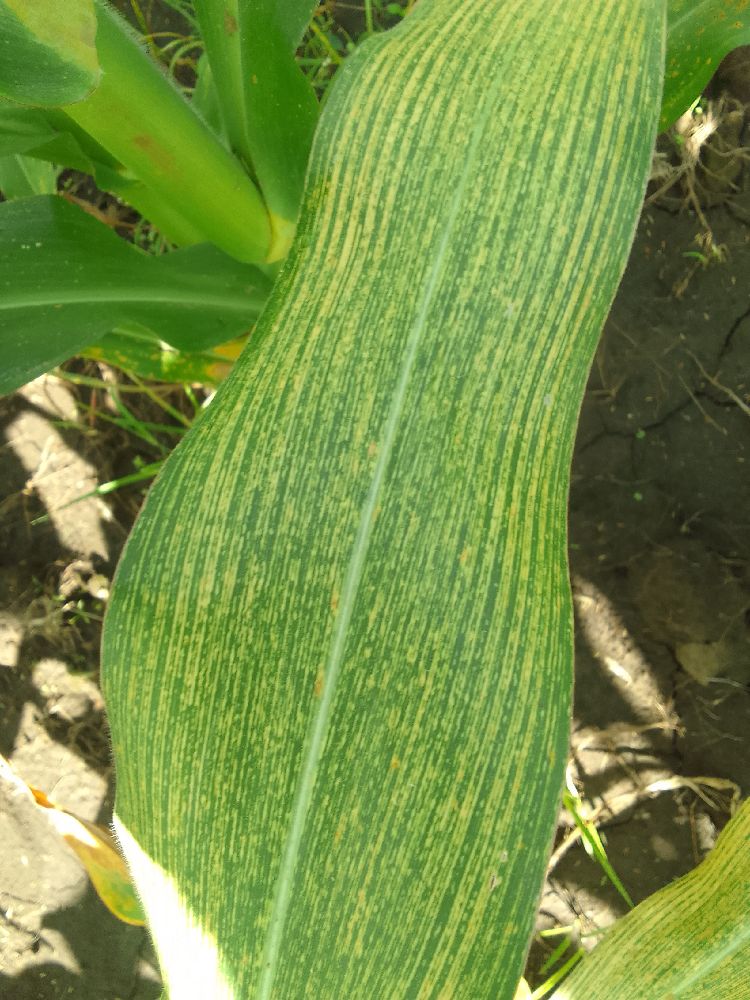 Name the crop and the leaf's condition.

maize, maize streak virus
